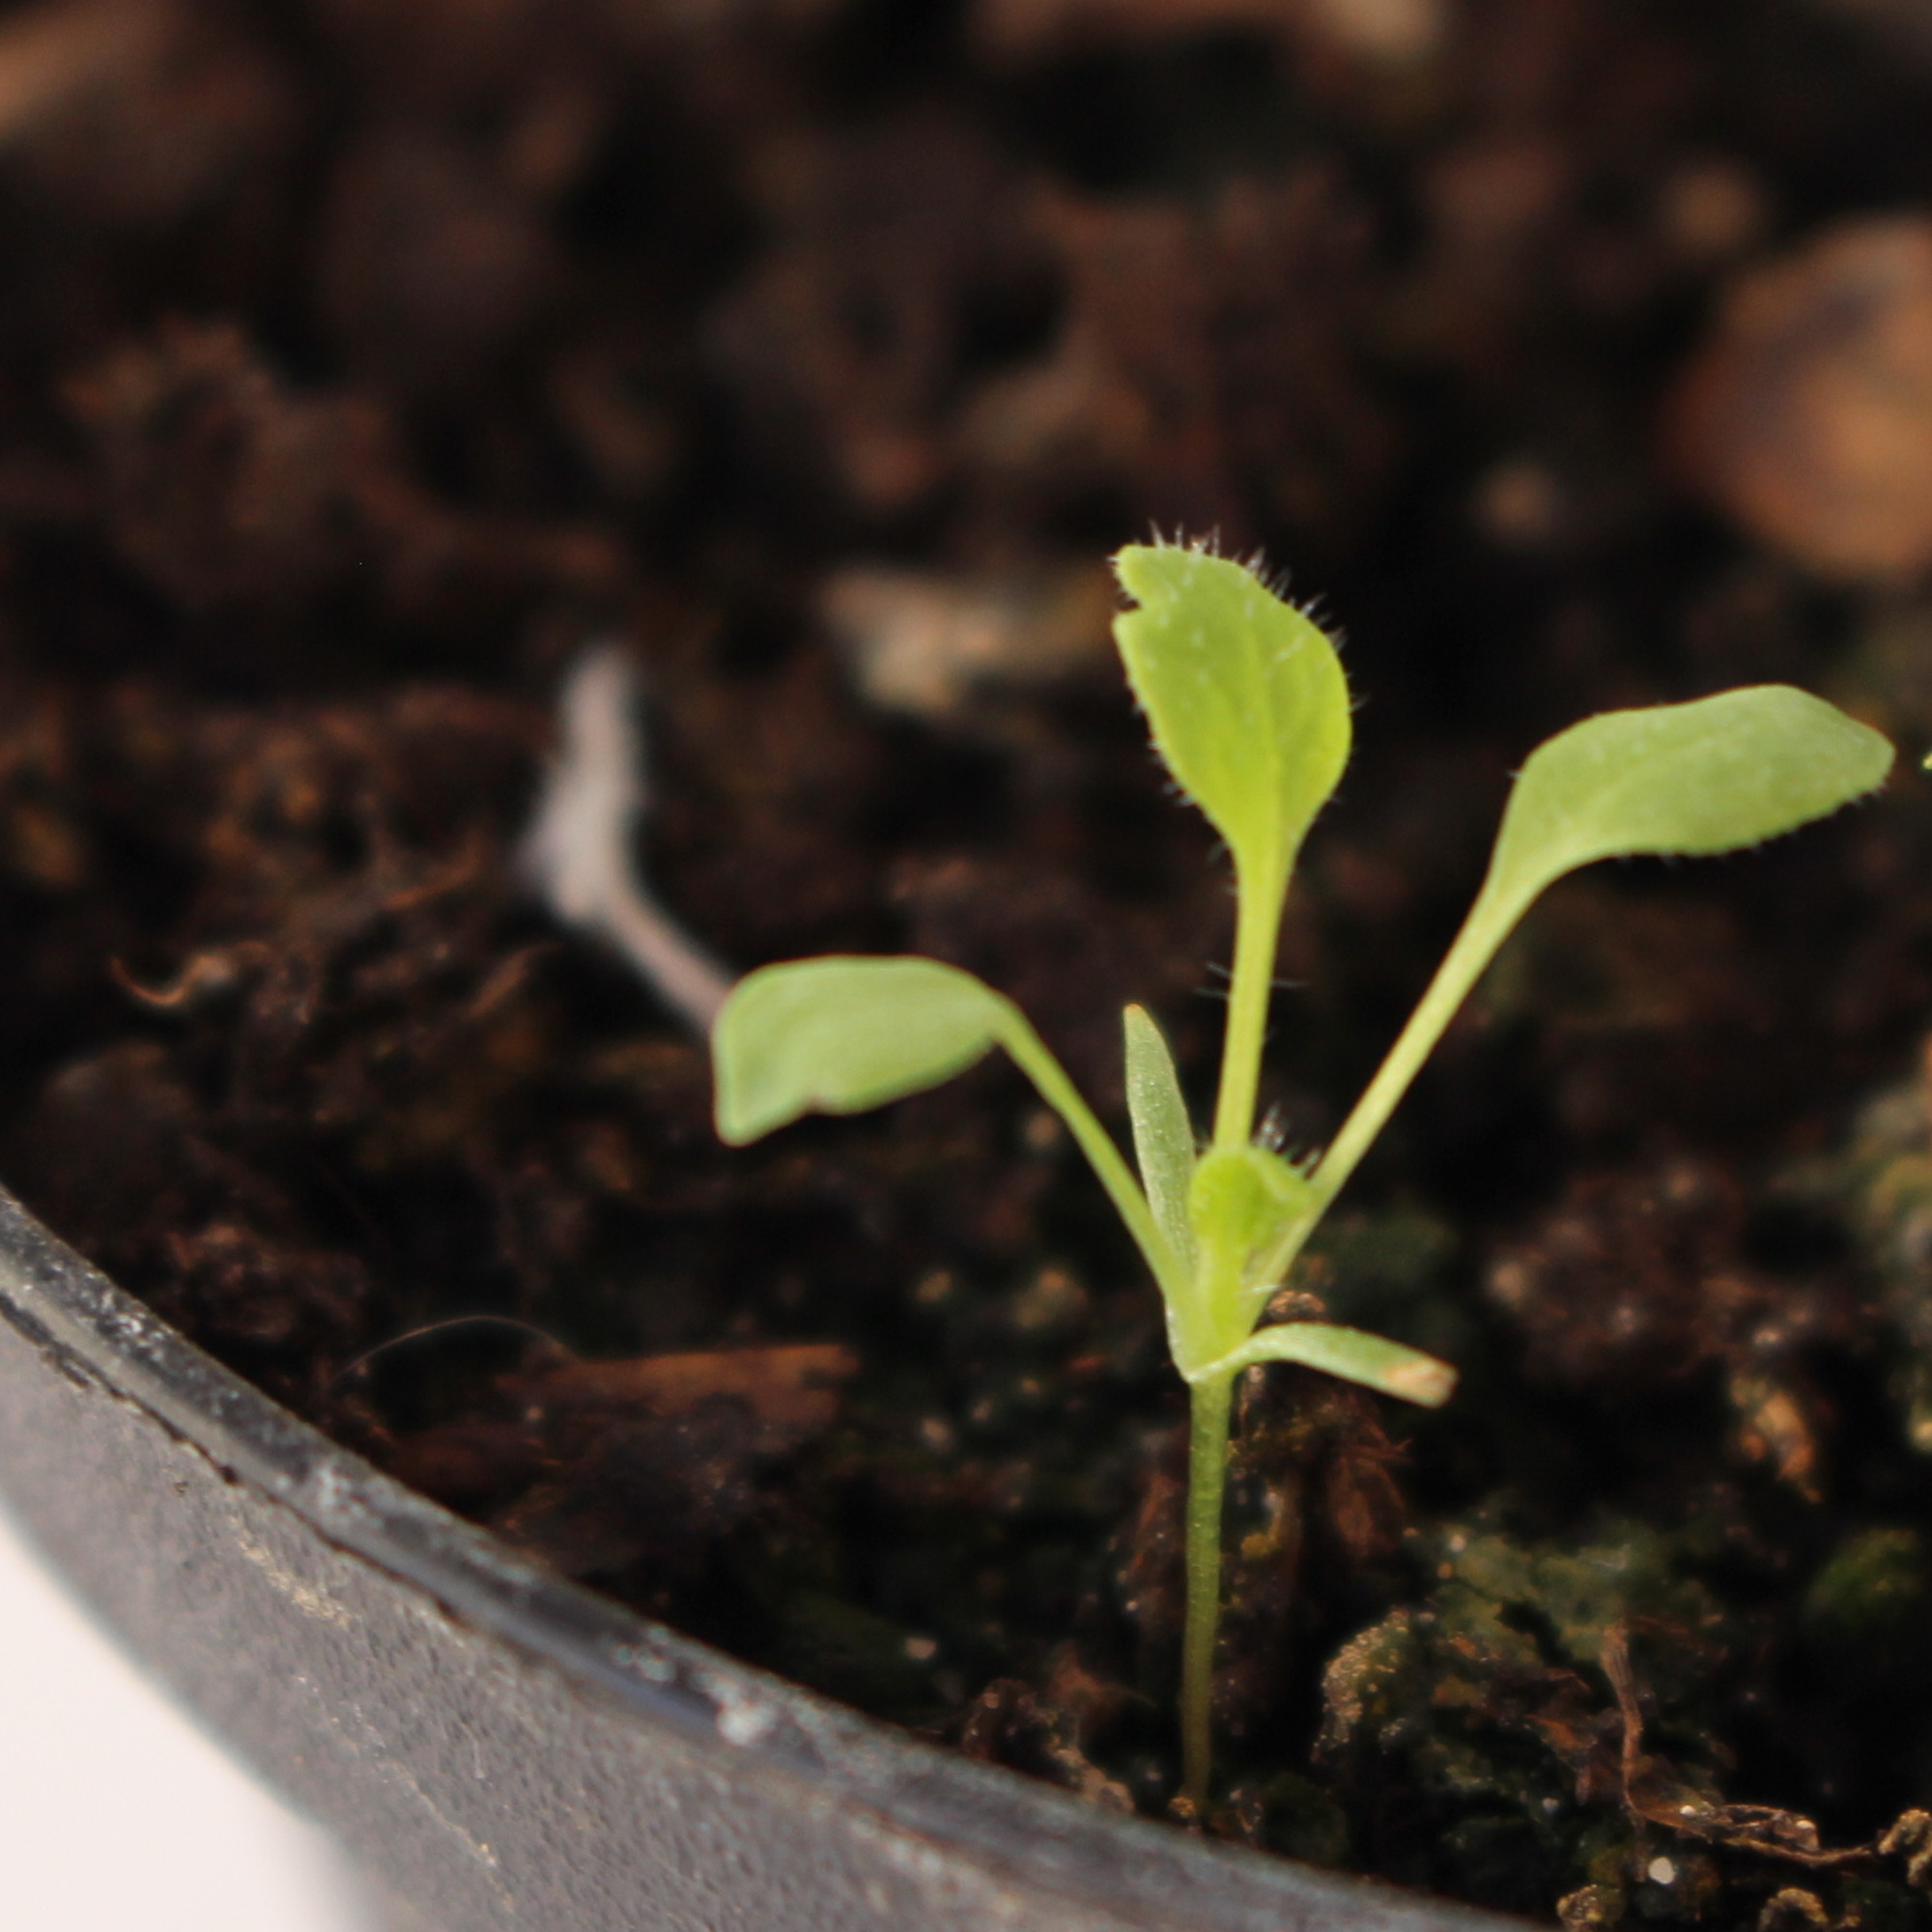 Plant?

Papaver rhoeas
